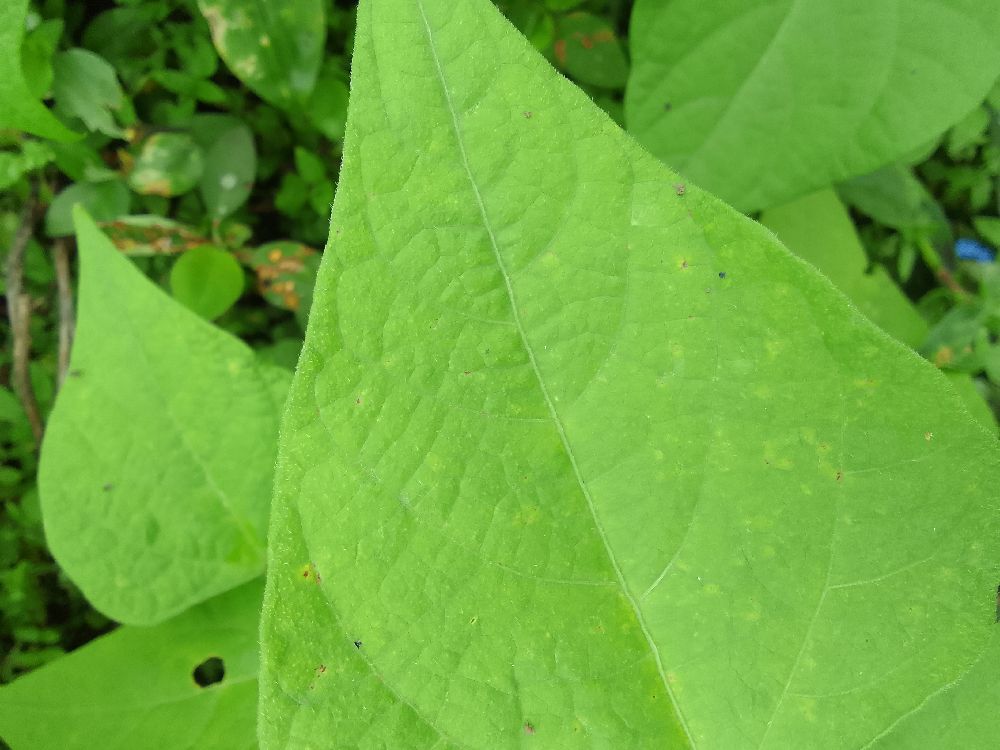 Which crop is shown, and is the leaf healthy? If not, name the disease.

common bean, healthy
